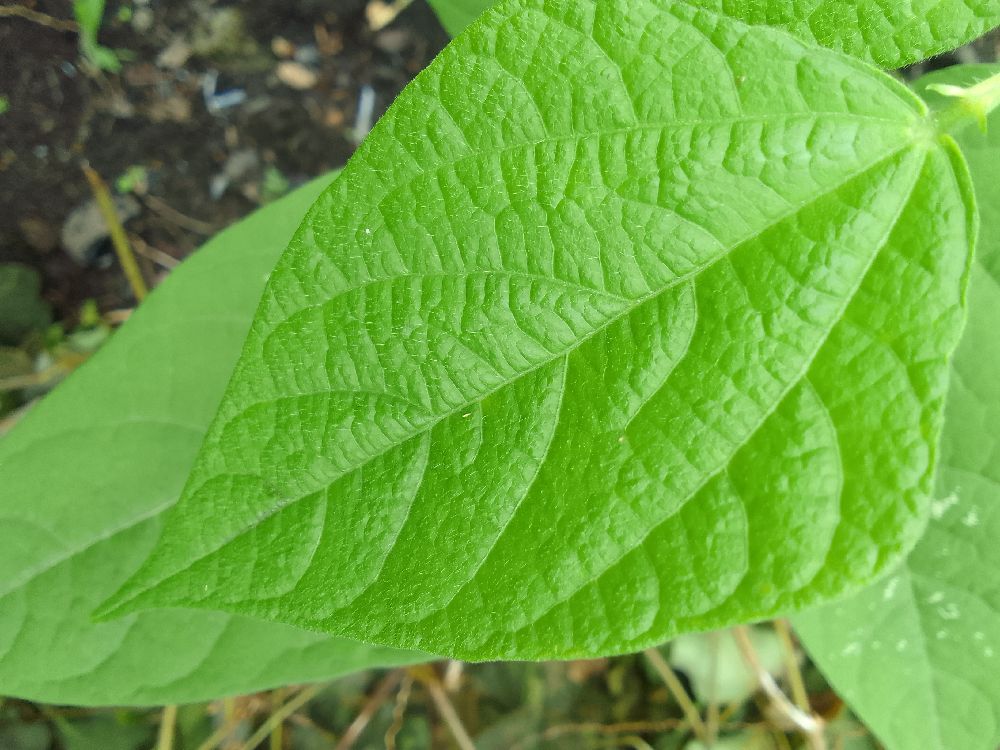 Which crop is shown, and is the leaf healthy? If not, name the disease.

common bean, healthy
